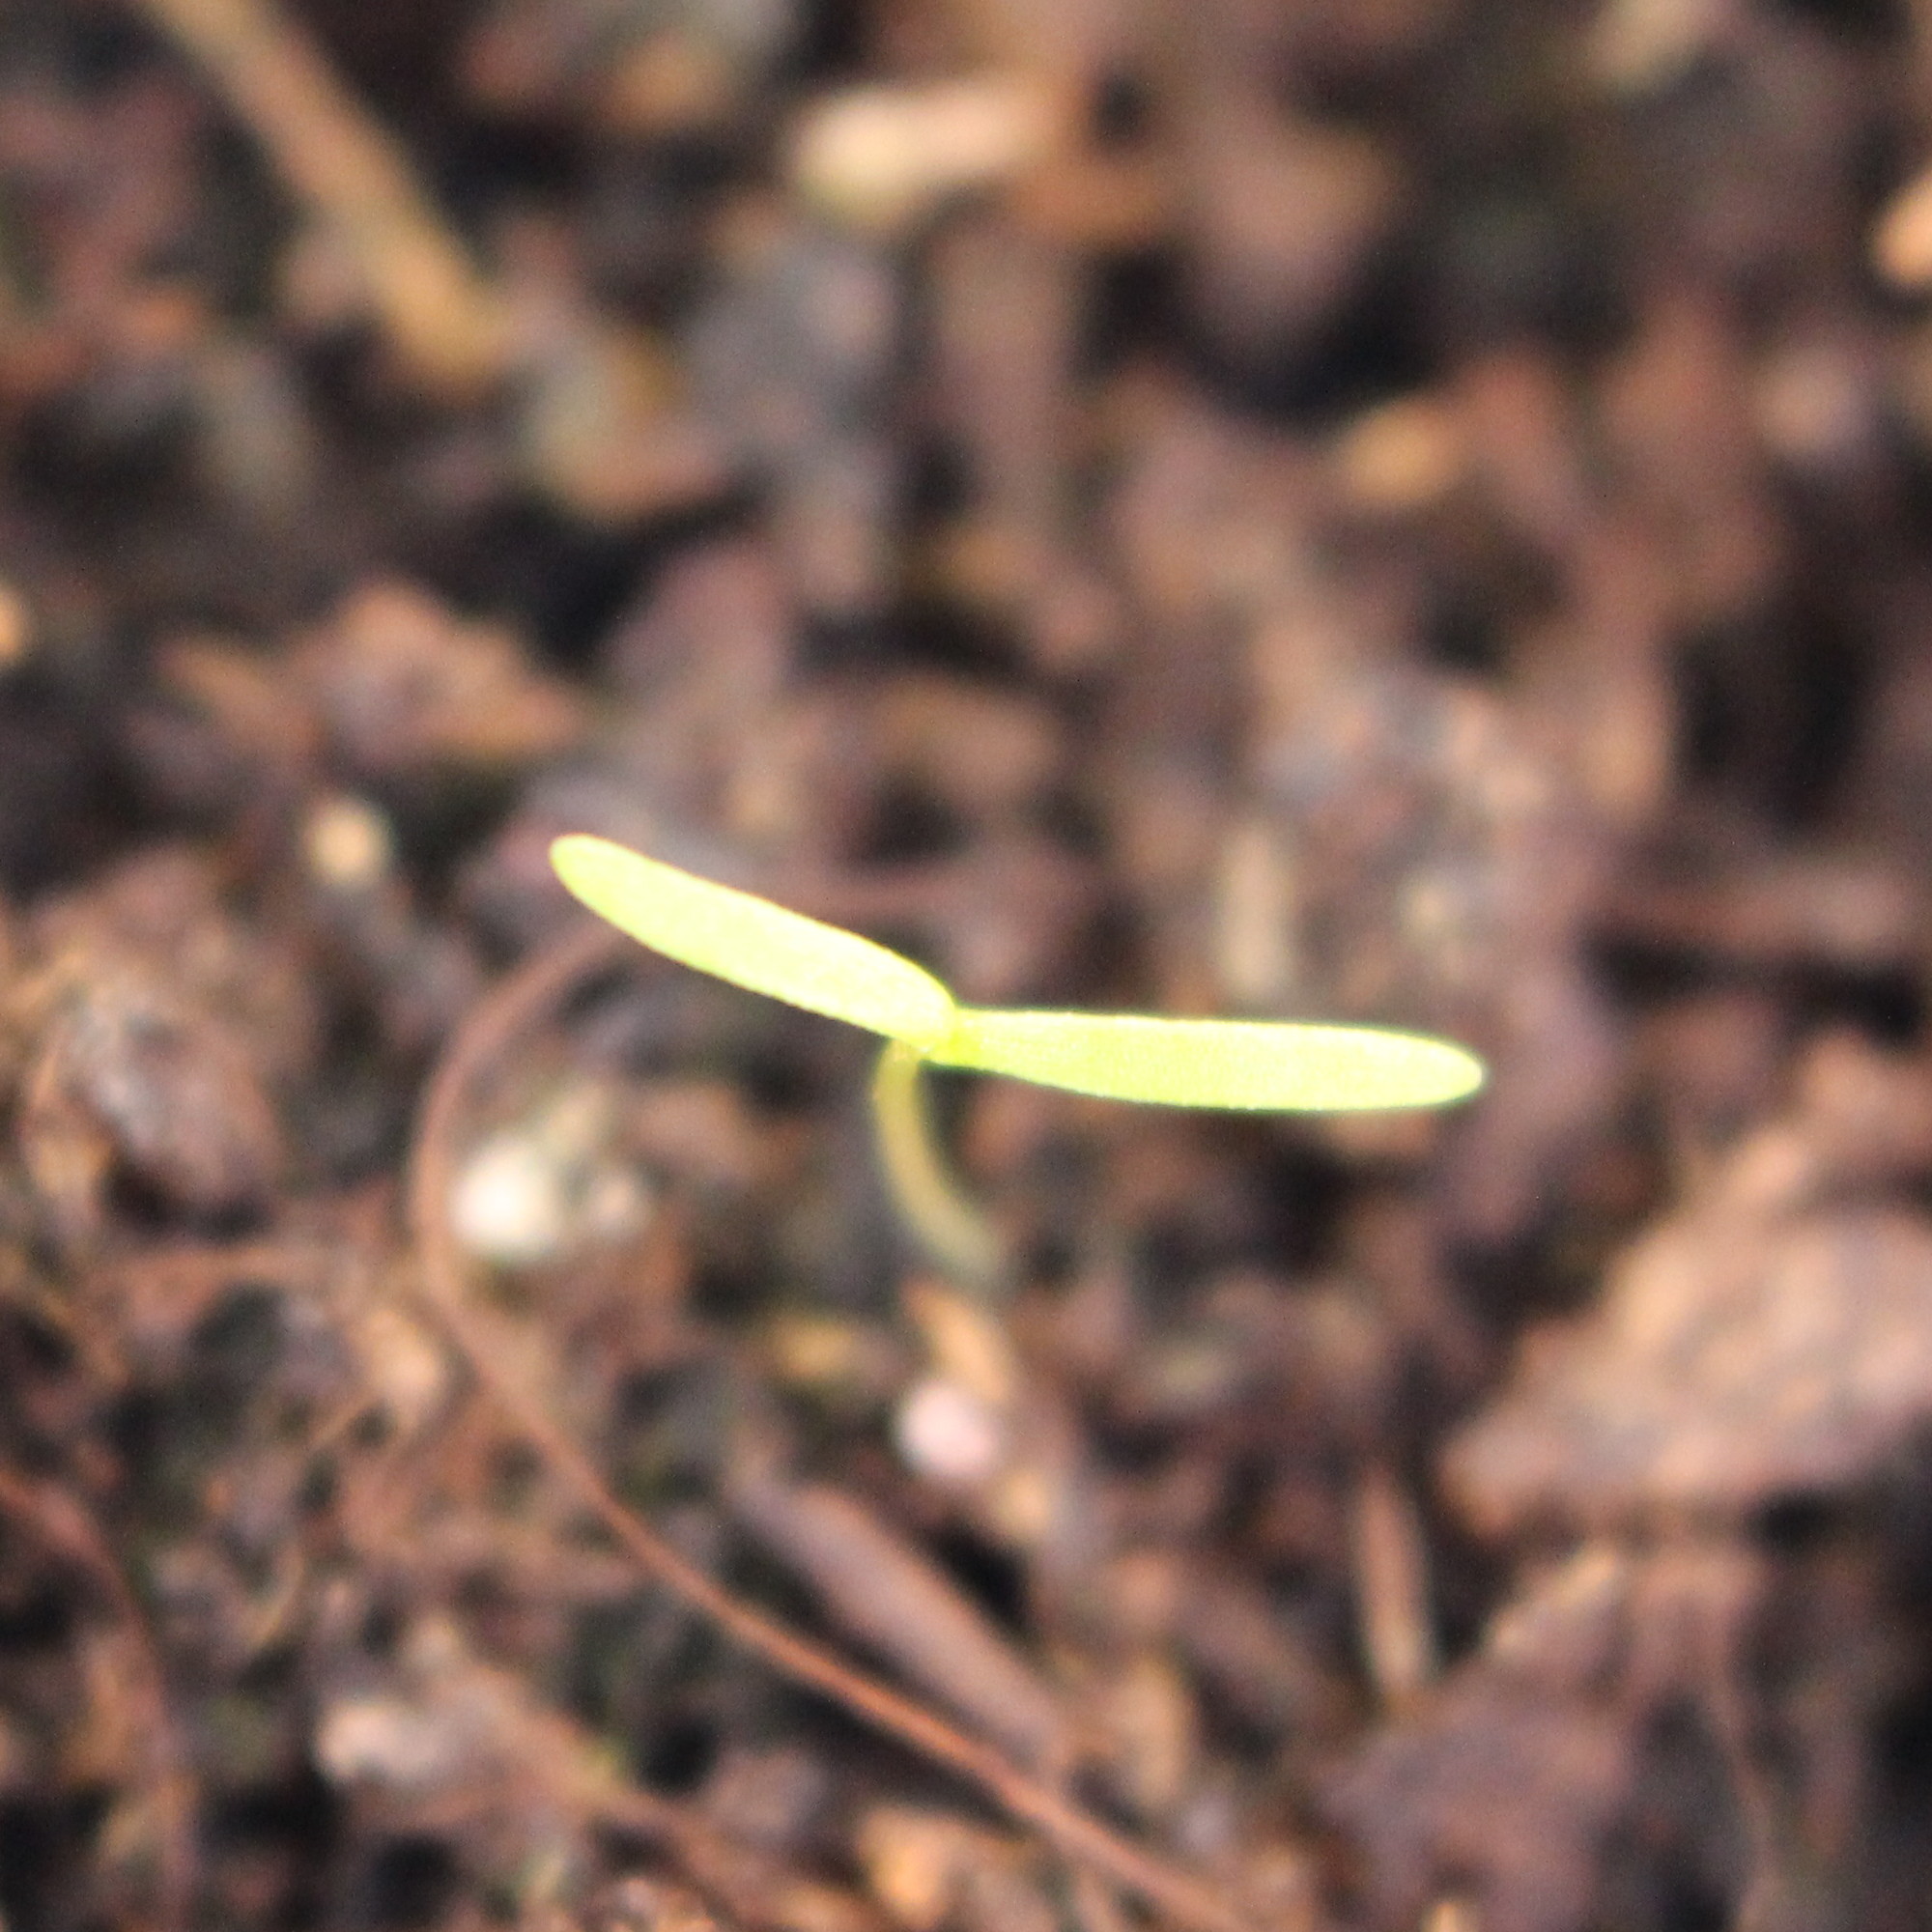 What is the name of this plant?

Papaver rhoeas
